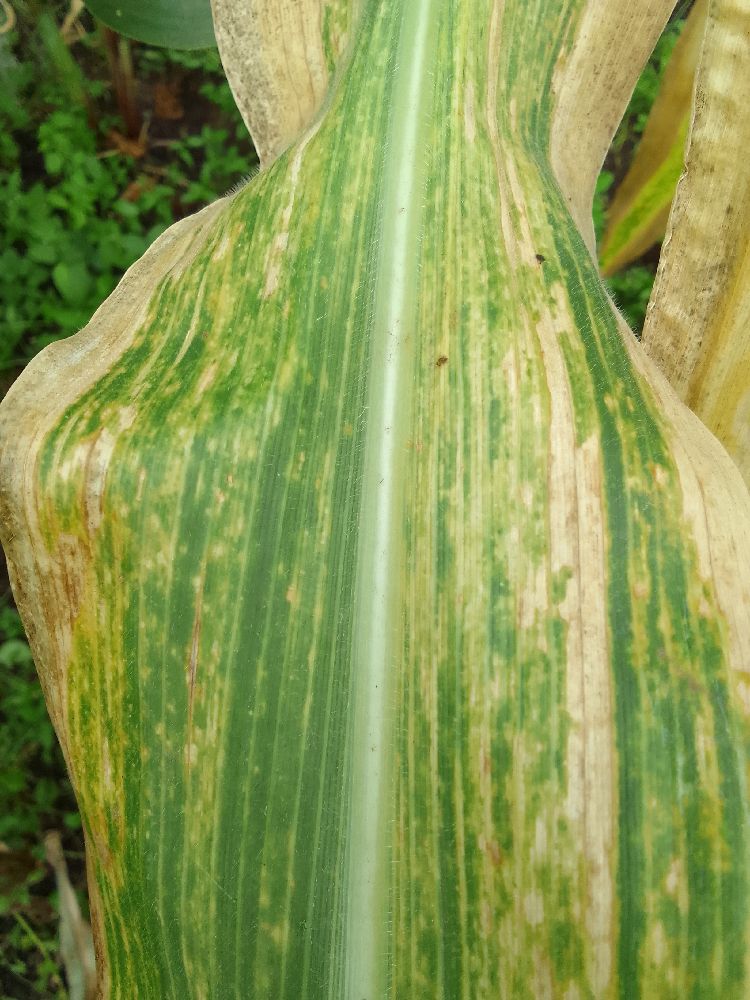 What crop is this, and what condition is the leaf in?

maize, maize lethal necrosis
